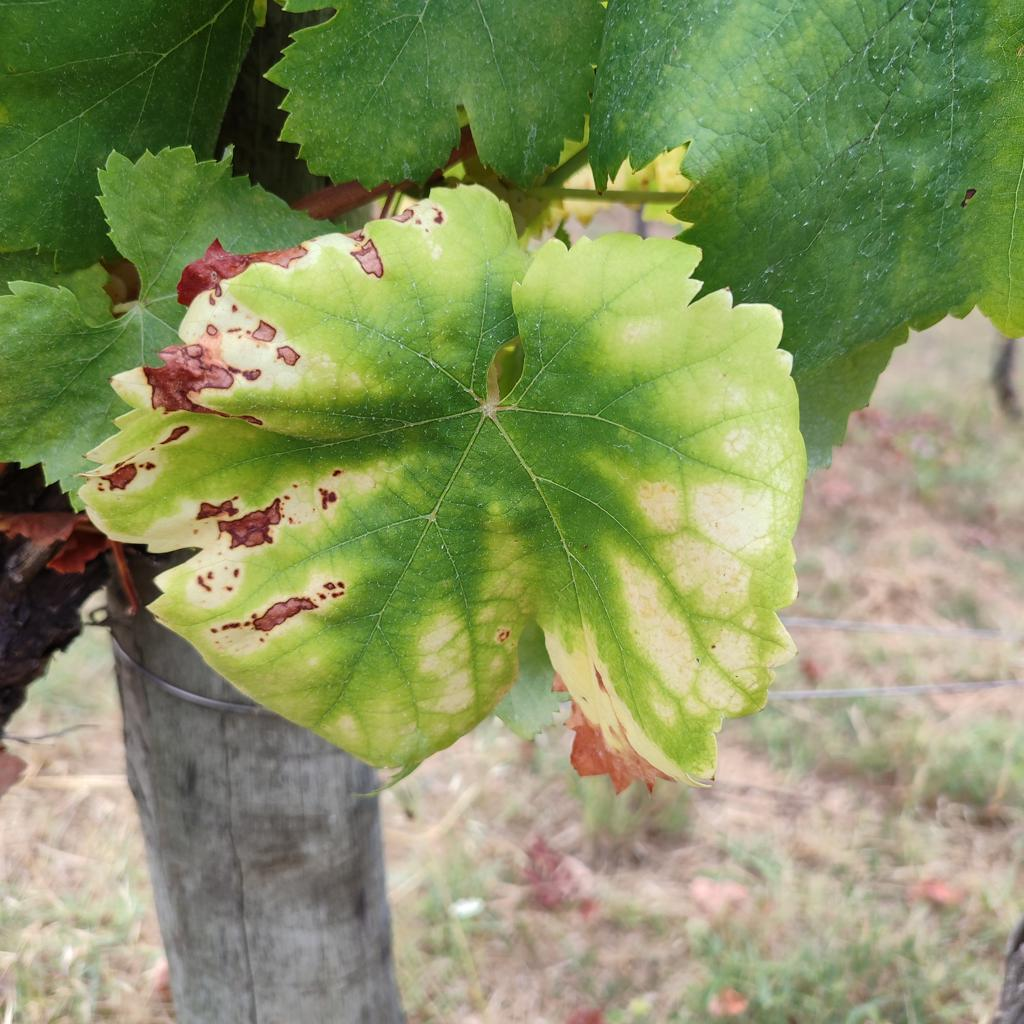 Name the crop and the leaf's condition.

grapevine, esca complex
